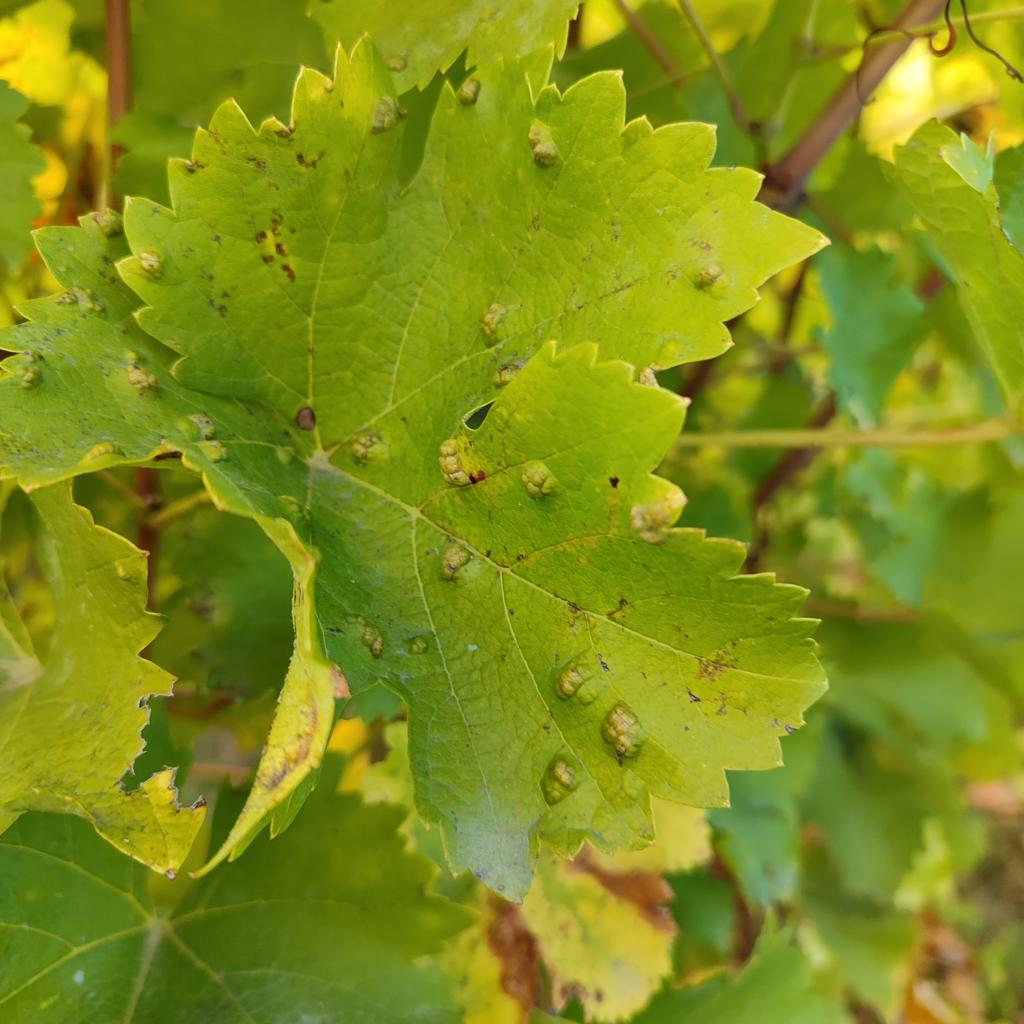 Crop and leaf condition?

grapevine, erineum mite
